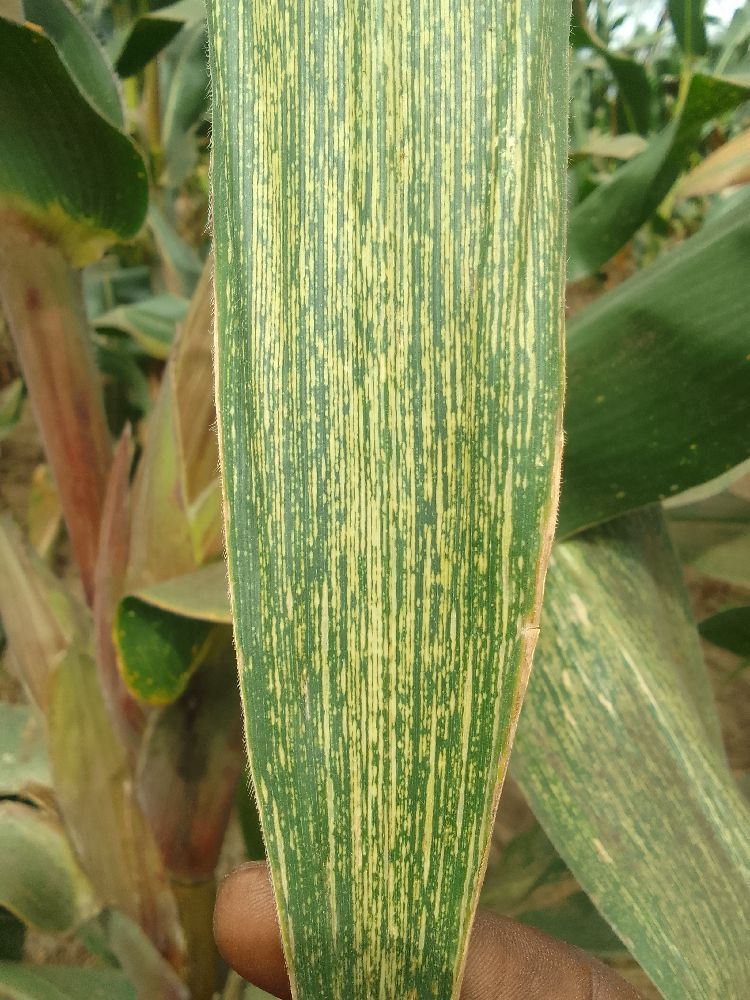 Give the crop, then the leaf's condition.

maize, maize streak virus
